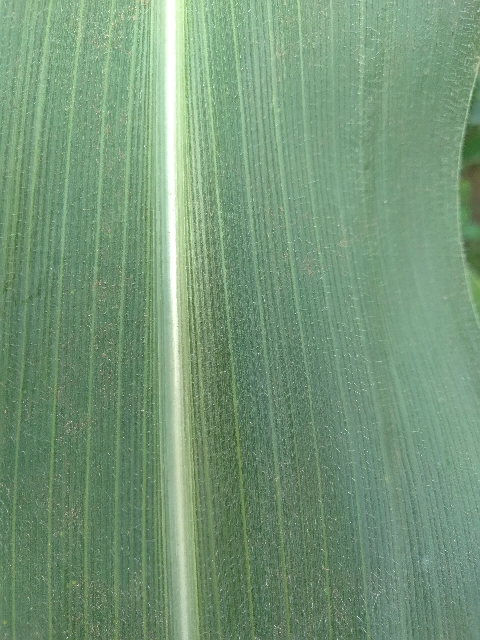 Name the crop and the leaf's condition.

maize, healthy
